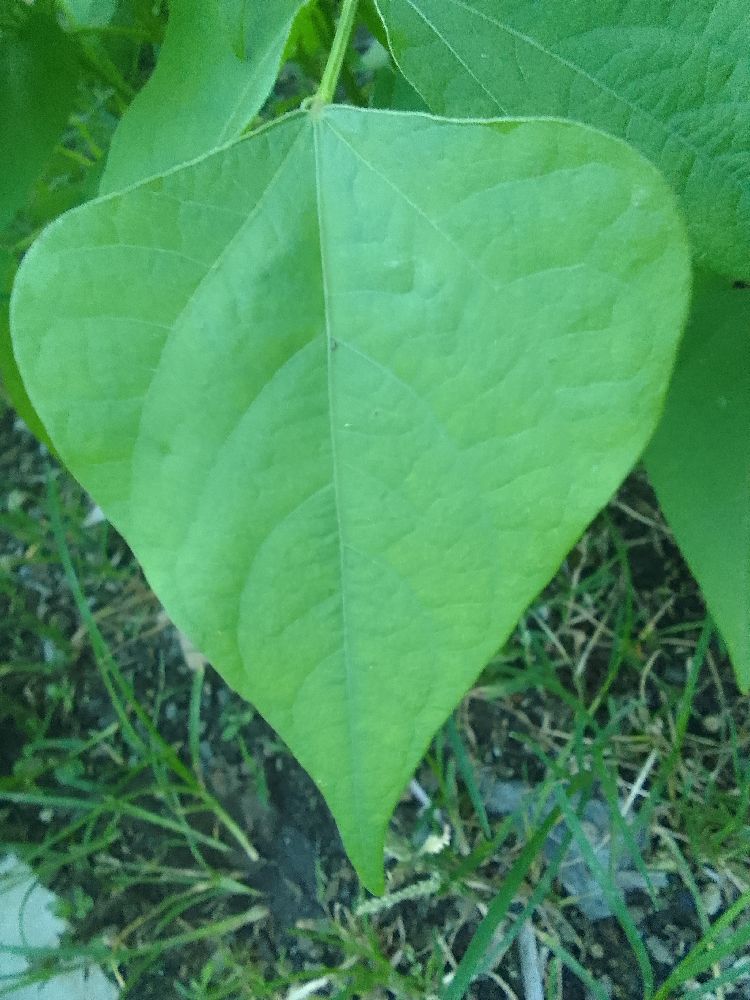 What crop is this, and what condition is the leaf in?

common bean, healthy
